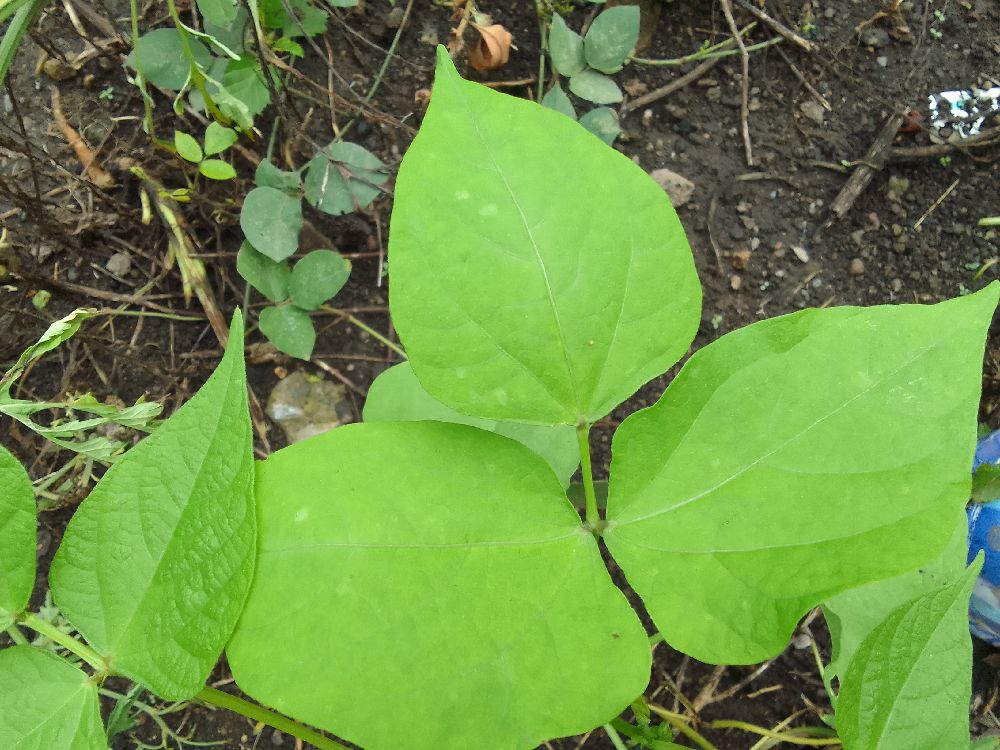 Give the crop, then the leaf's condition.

common bean, healthy
